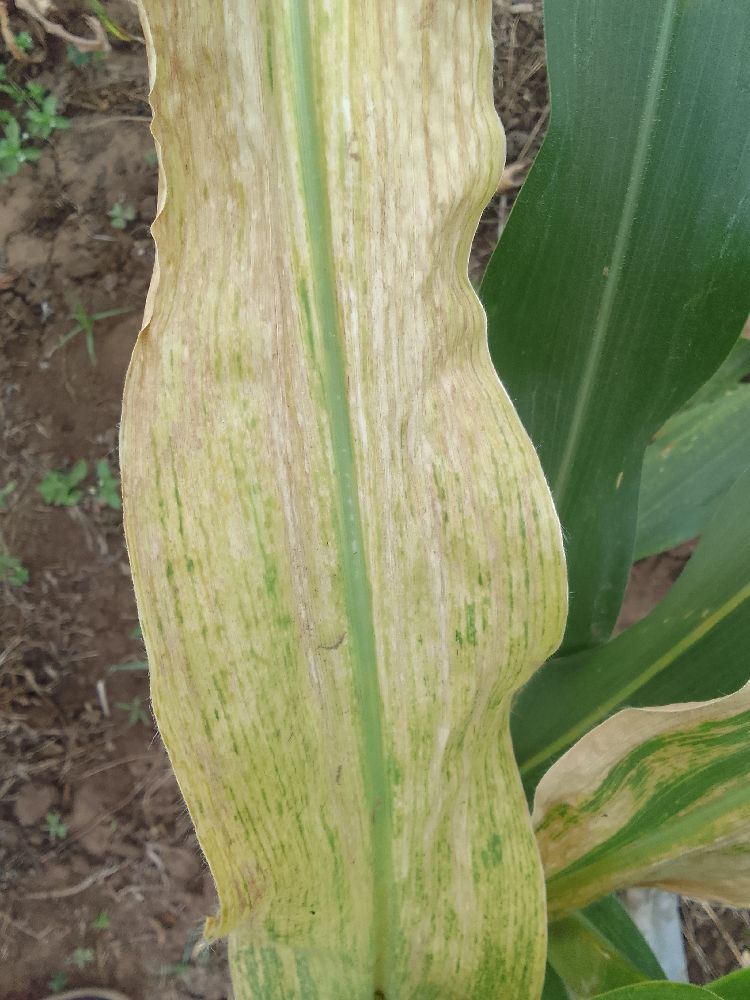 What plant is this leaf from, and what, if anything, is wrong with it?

maize, maize lethal necrosis
